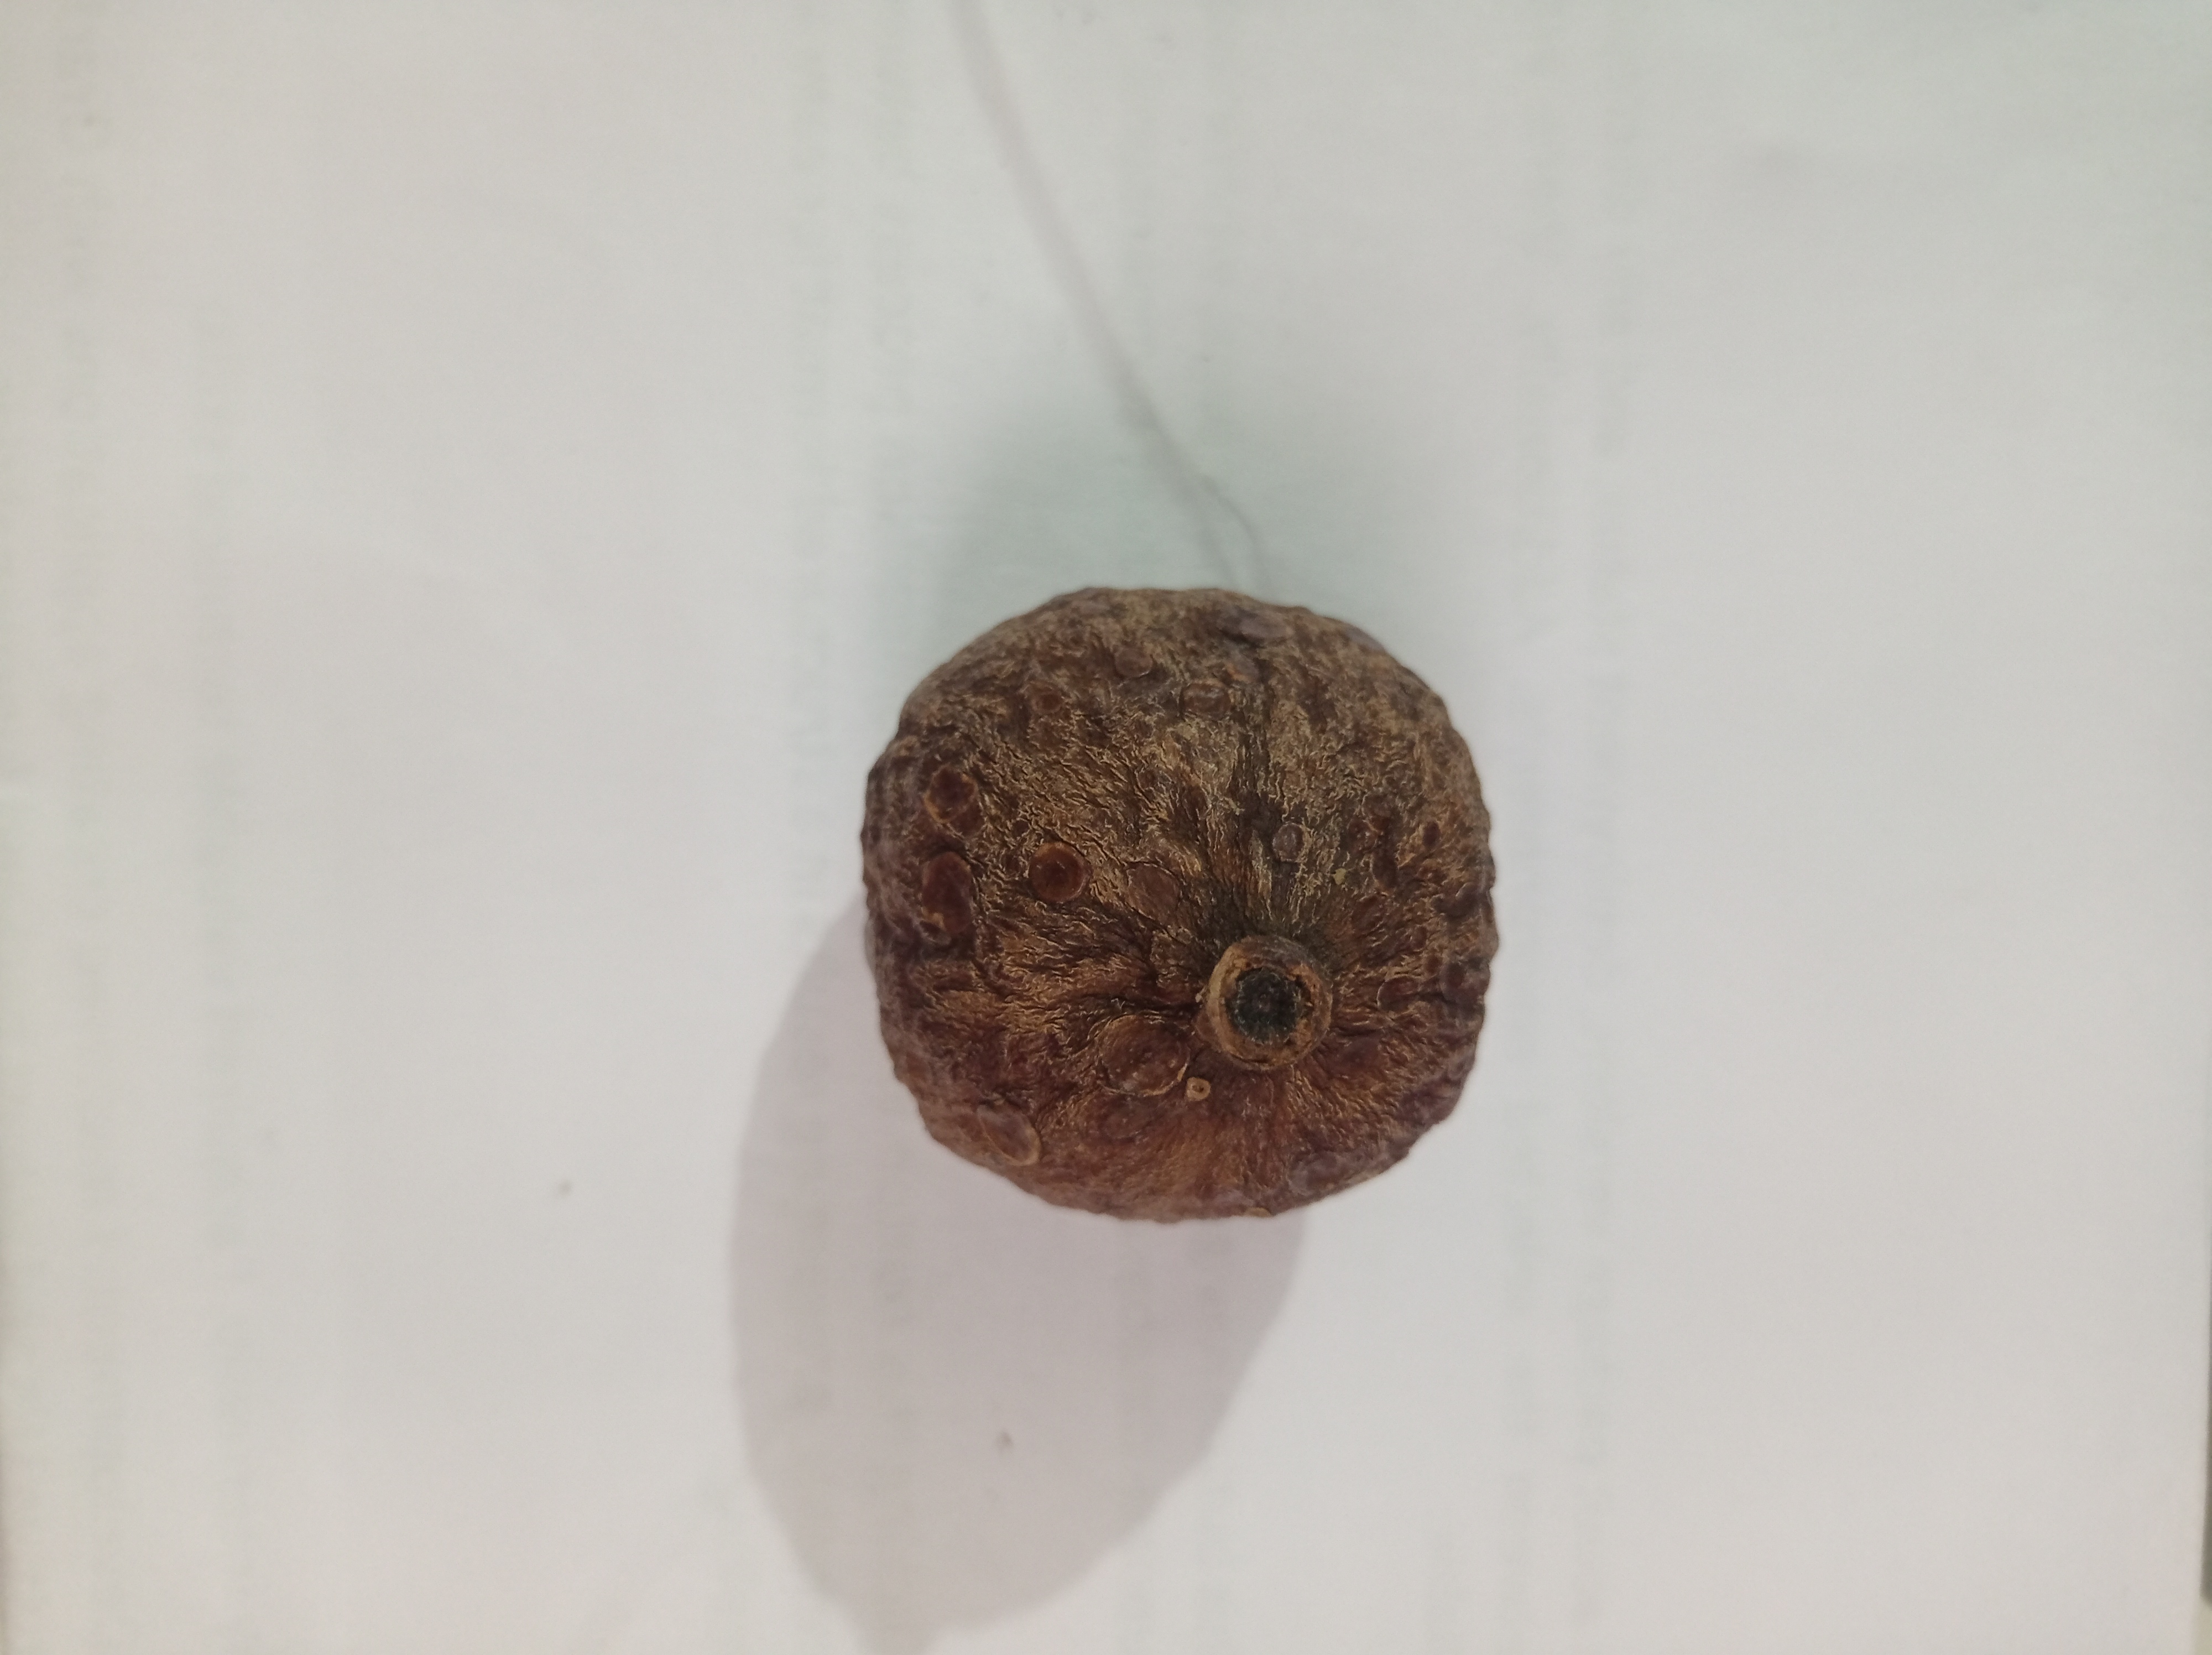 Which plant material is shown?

madanphal
